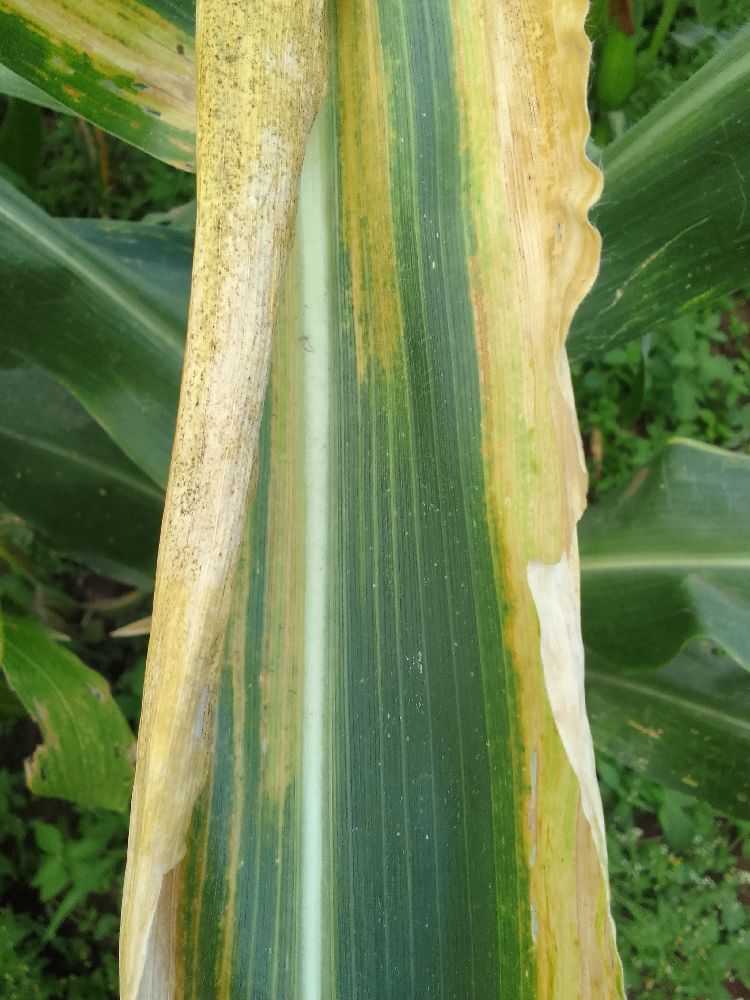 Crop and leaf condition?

maize, maize lethal necrosis
